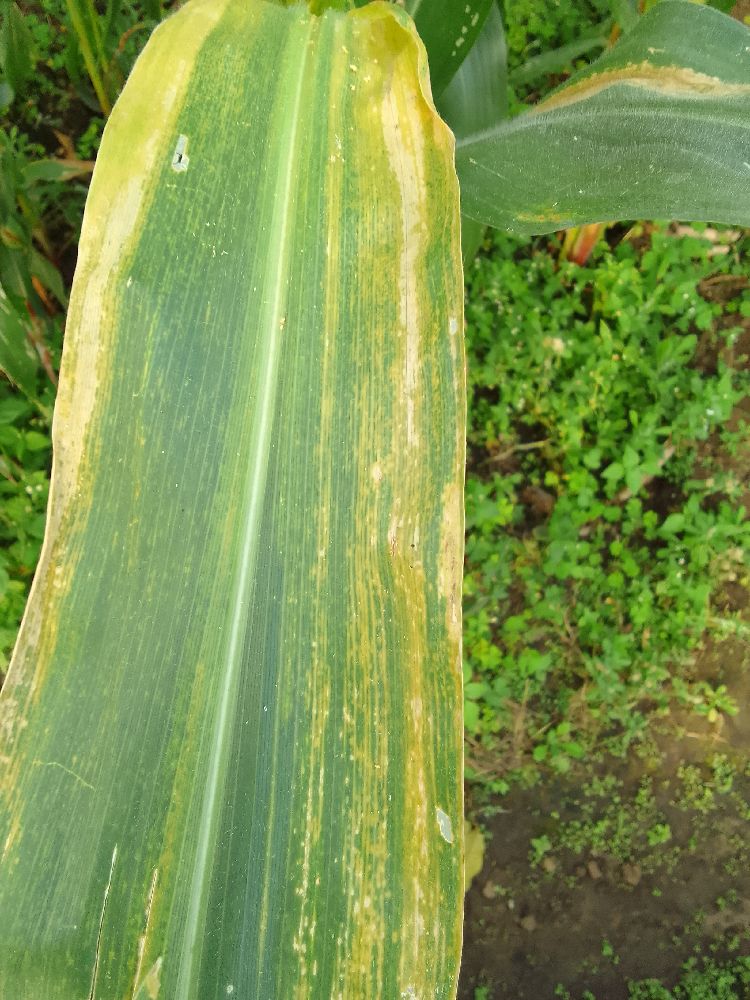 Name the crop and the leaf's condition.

maize, maize lethal necrosis
